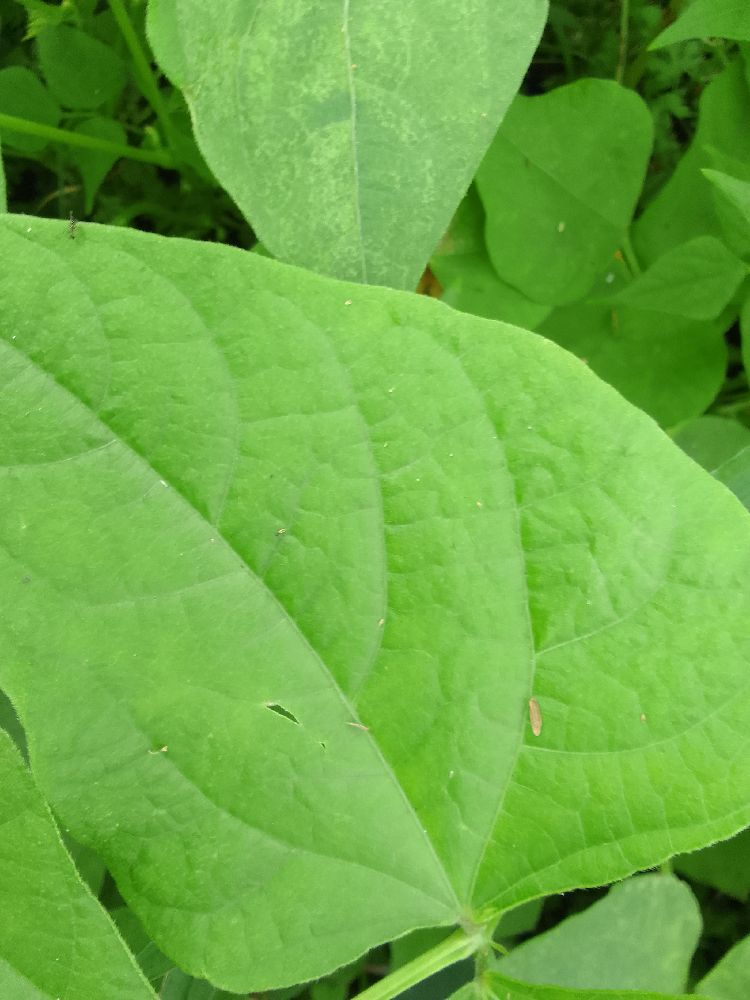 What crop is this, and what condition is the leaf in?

common bean, healthy
